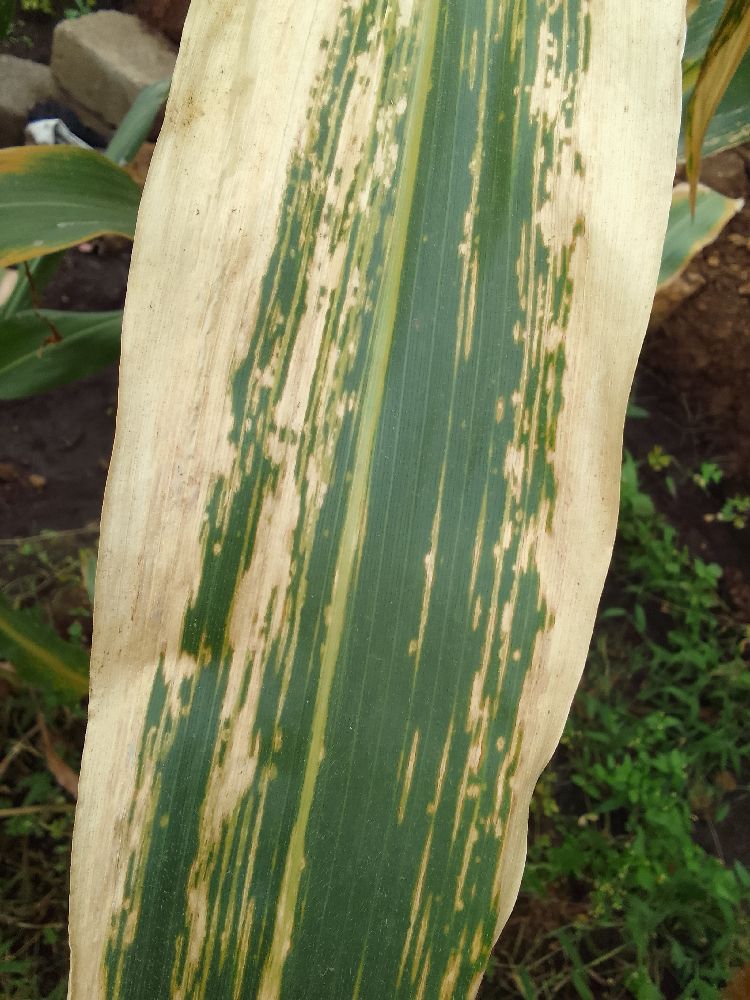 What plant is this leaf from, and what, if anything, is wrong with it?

maize, maize lethal necrosis
